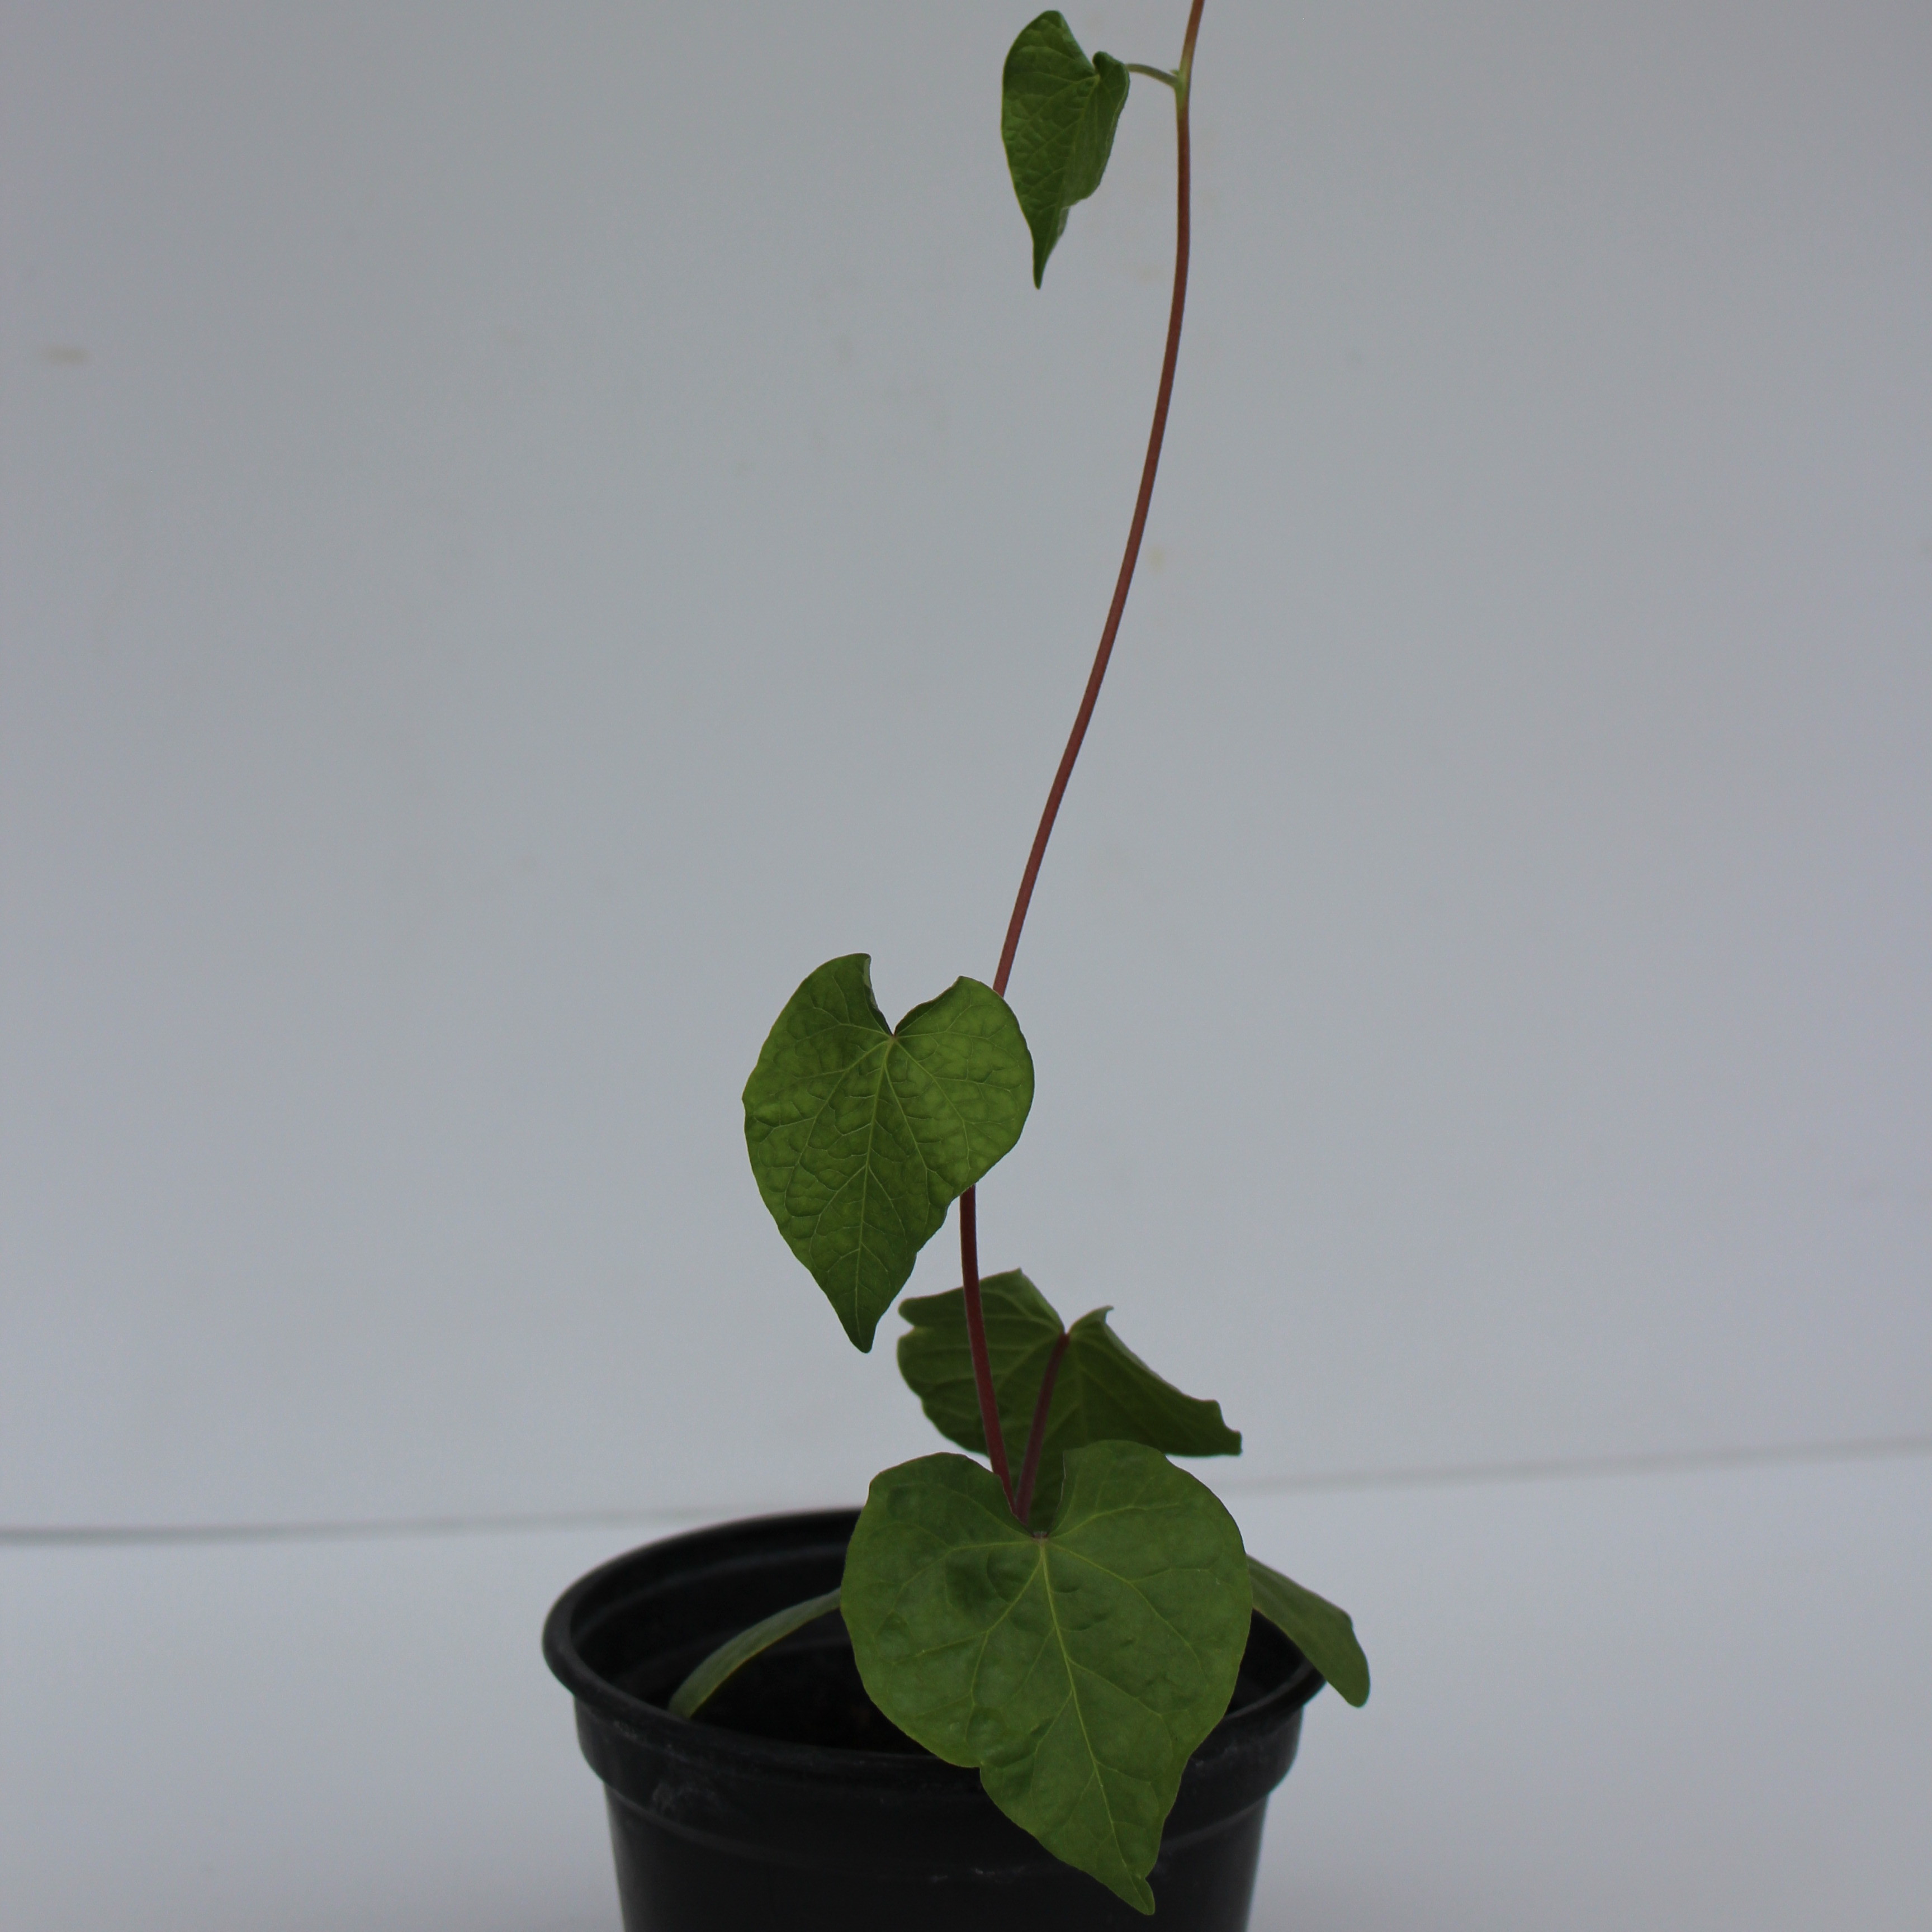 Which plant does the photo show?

Convolvulus arvensis
